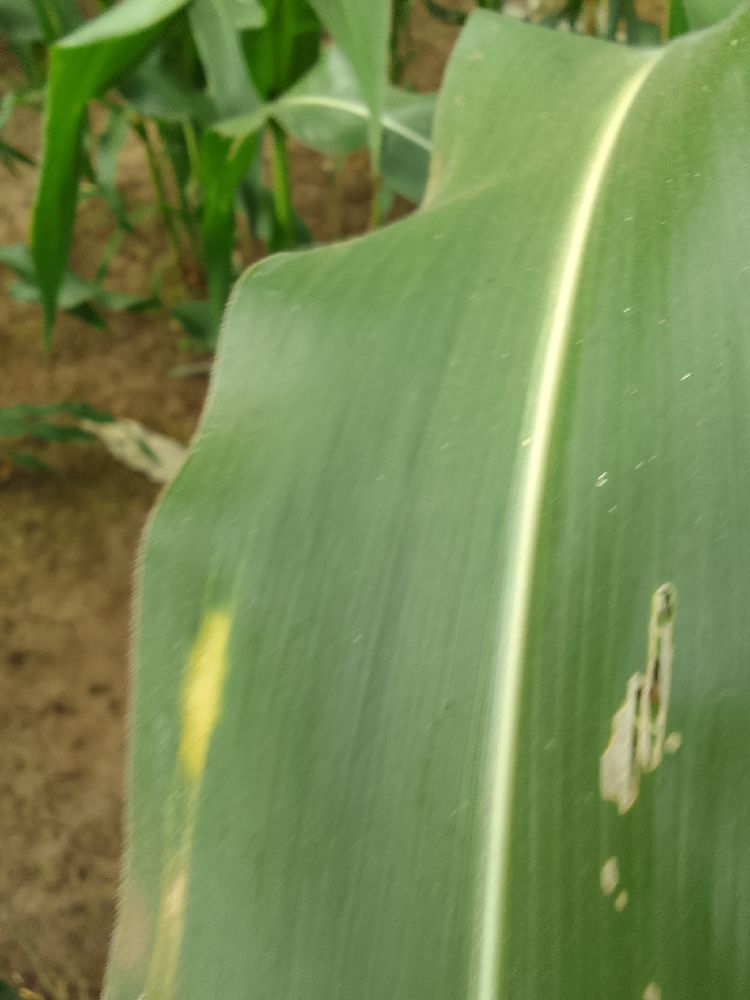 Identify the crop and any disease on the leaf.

maize, healthy
